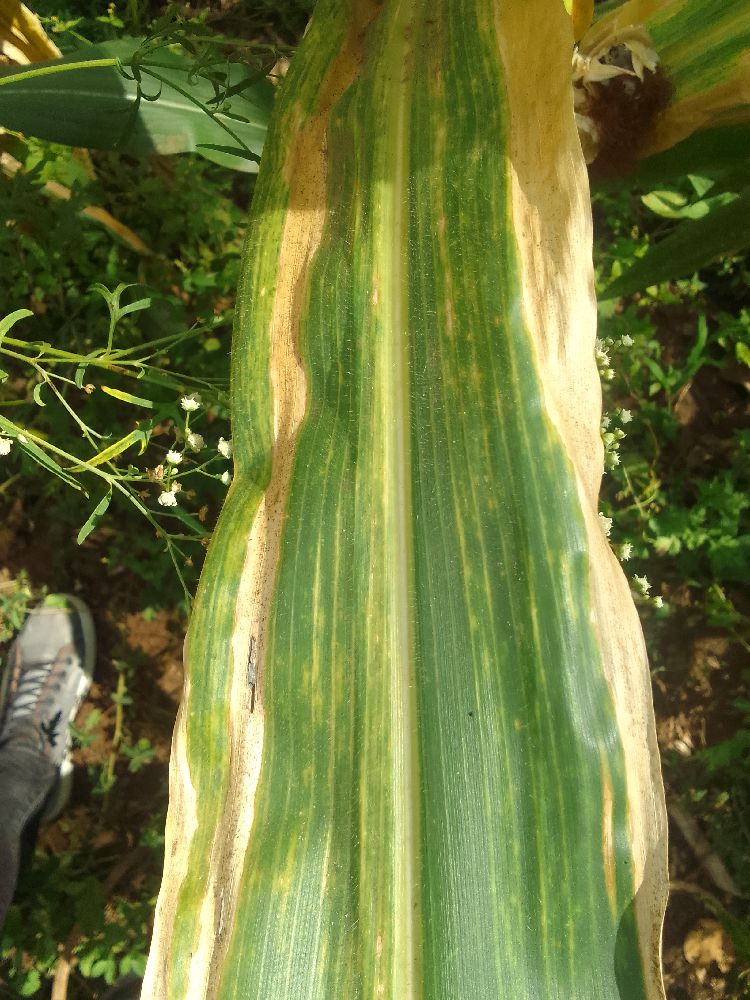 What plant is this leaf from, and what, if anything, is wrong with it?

maize, maize lethal necrosis
